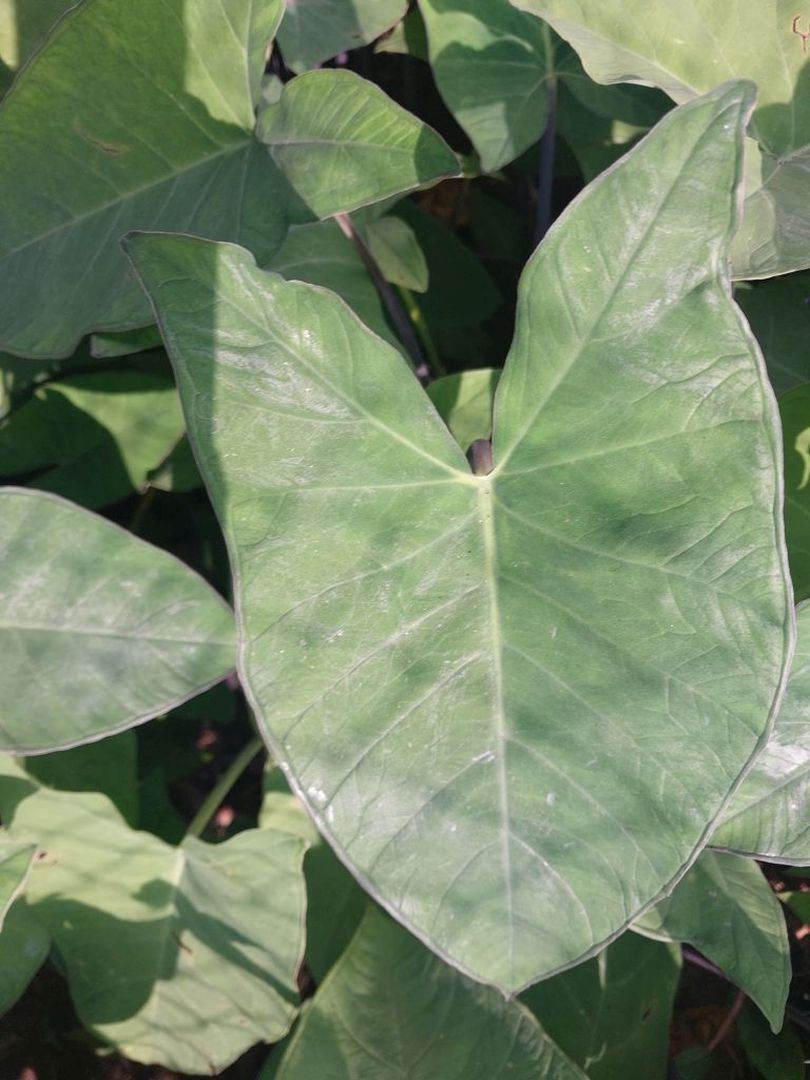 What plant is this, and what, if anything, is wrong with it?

taro, healthy
